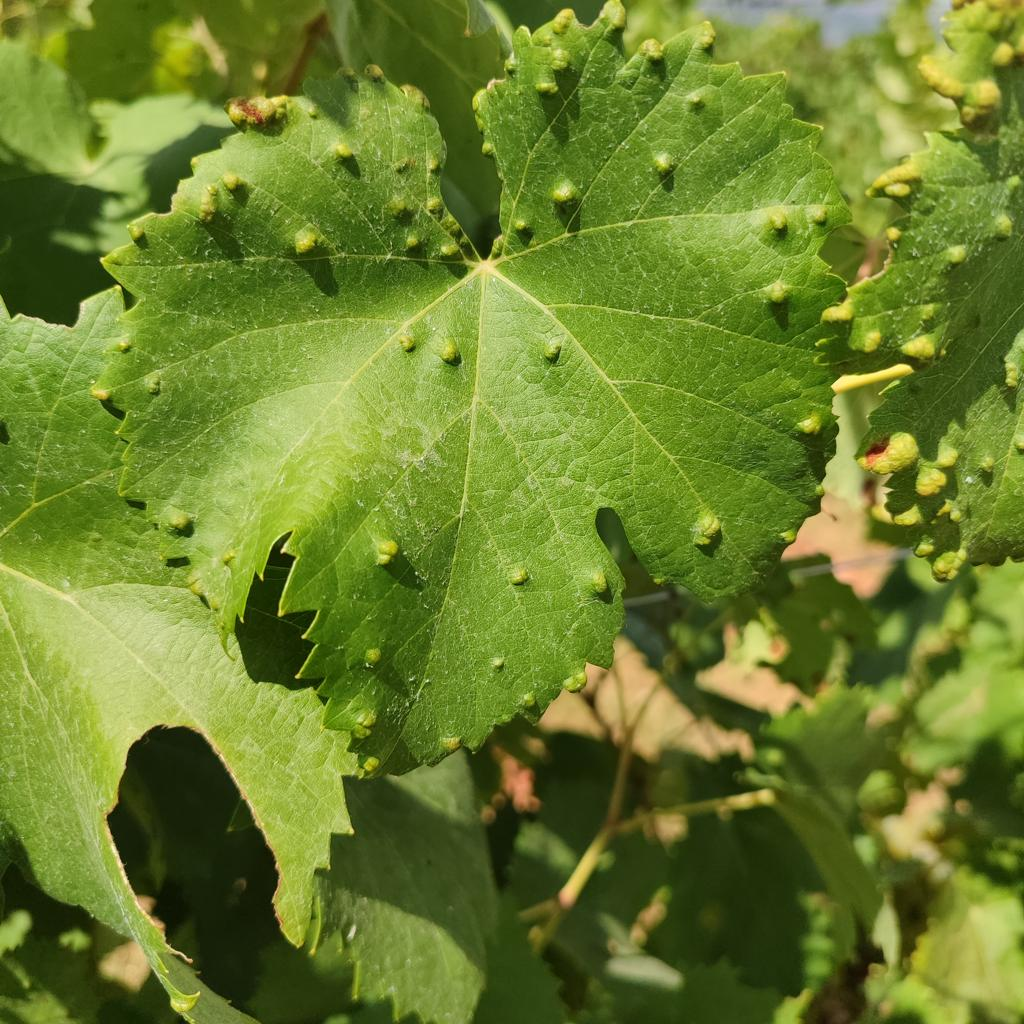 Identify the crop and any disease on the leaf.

grapevine, erineum mite
